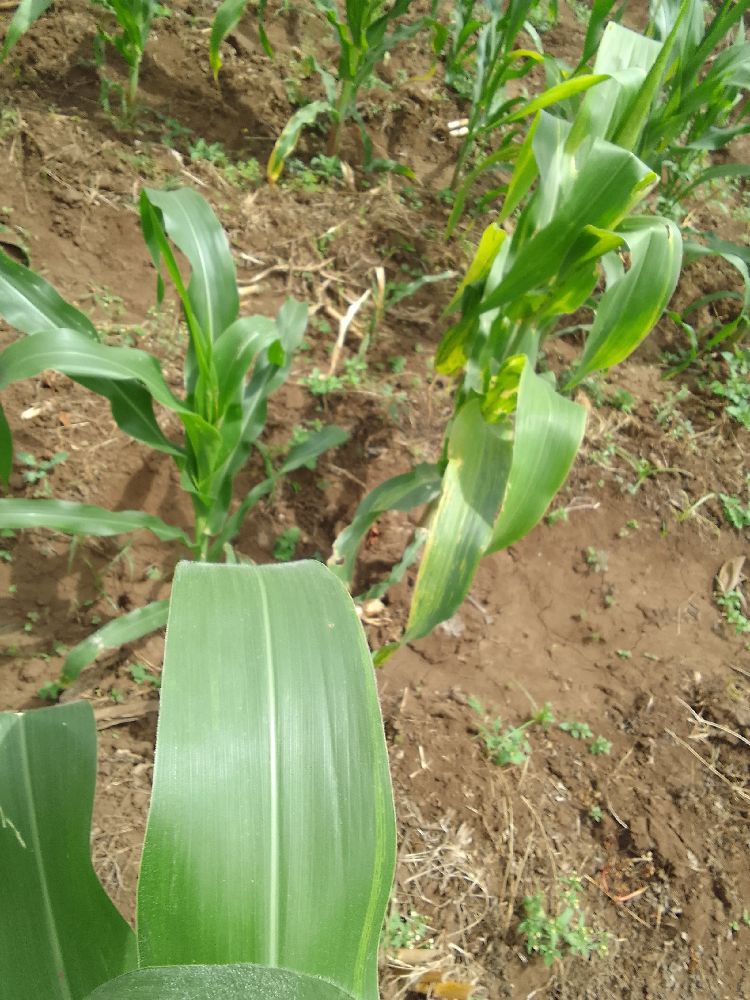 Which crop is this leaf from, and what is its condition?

maize, maize lethal necrosis
